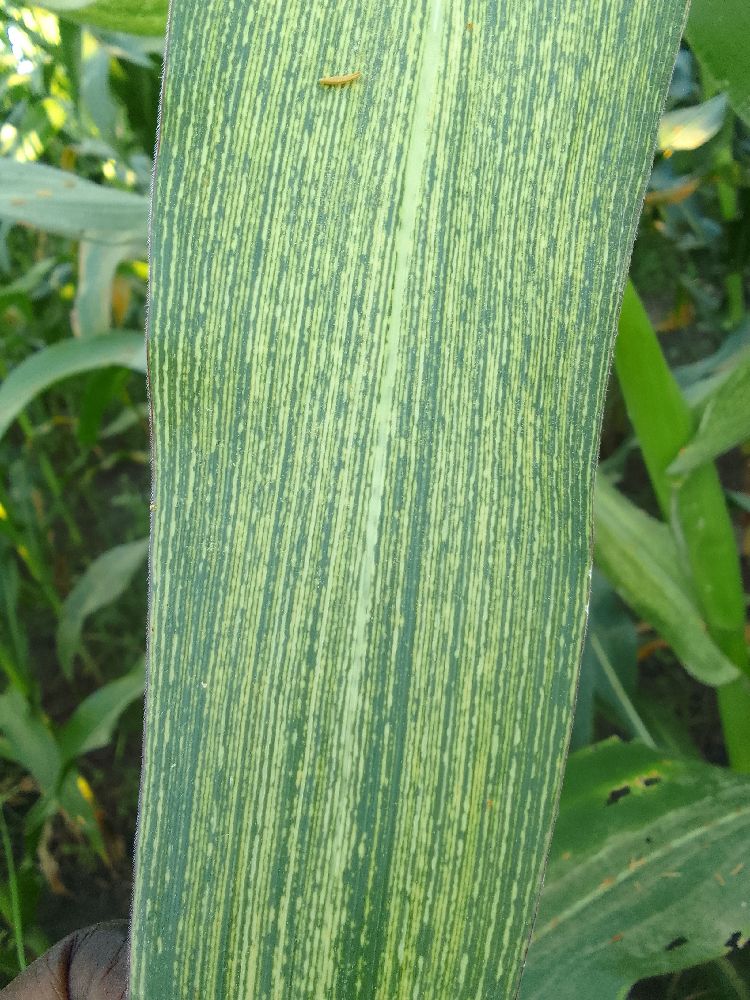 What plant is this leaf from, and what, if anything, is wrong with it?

maize, maize streak virus
